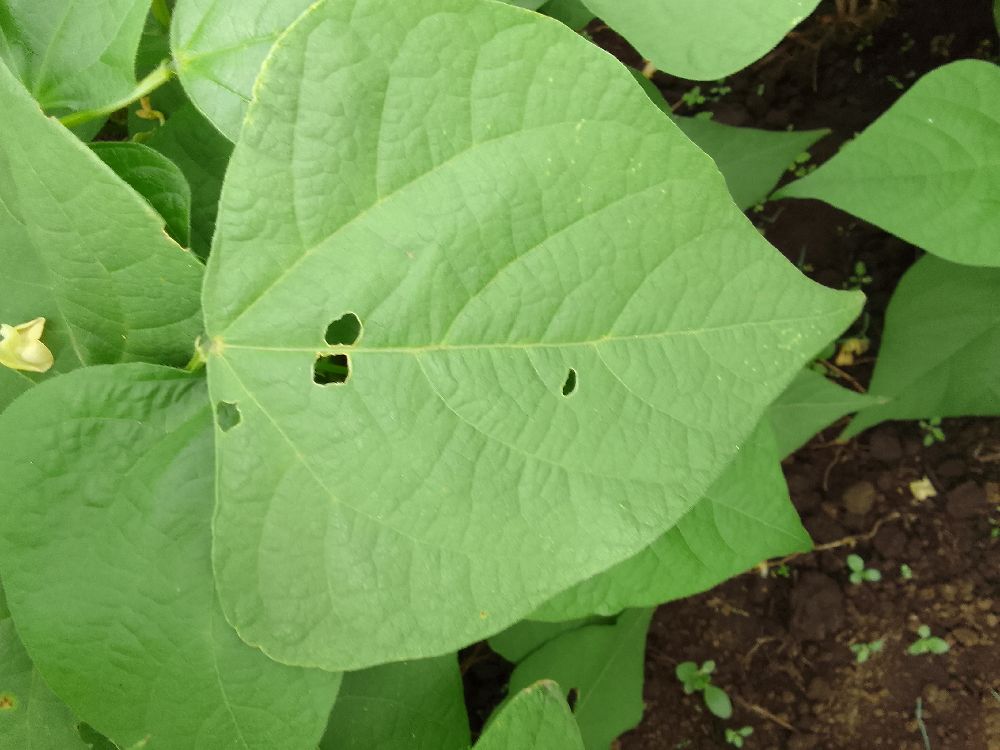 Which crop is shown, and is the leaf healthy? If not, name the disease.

common bean, healthy
